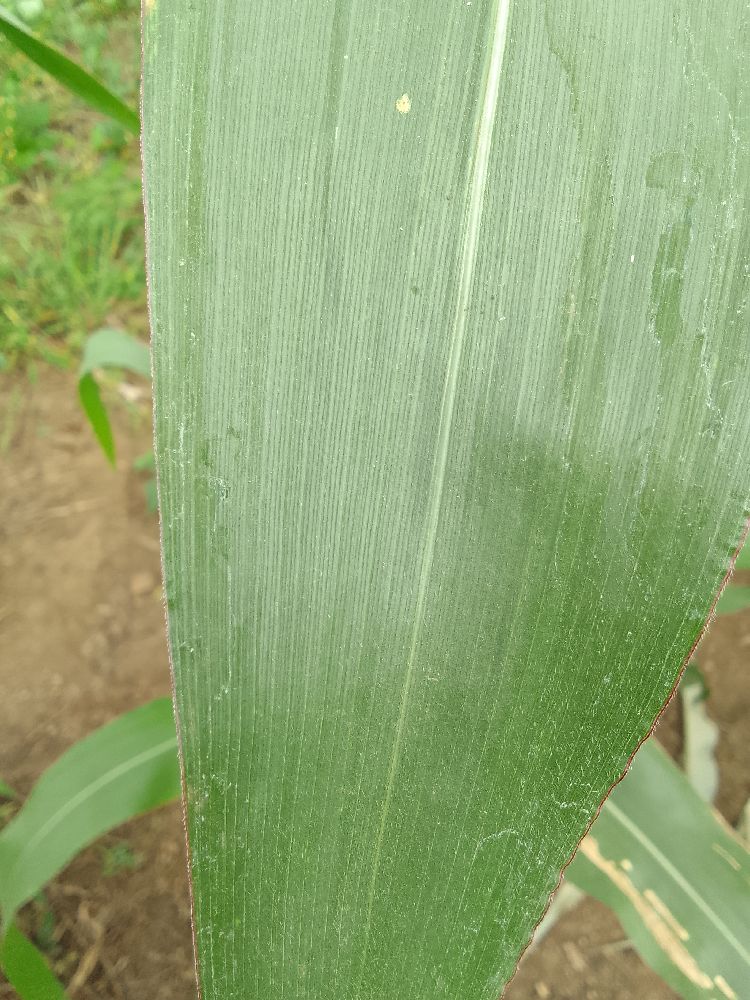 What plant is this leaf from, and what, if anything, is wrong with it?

maize, healthy
